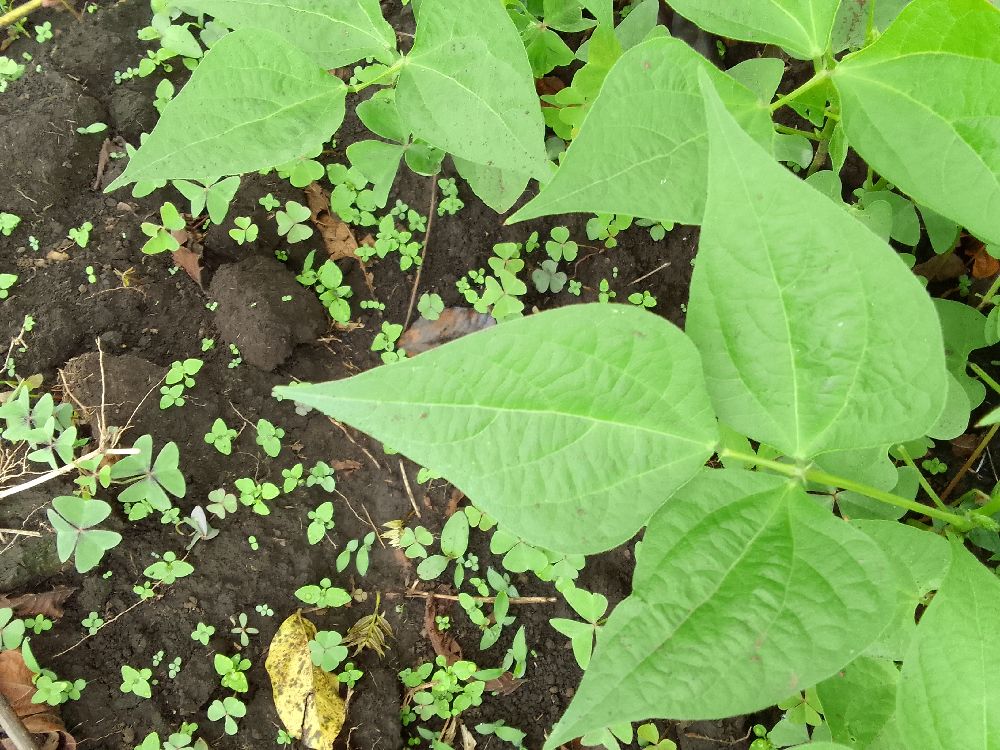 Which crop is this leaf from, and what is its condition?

common bean, healthy
